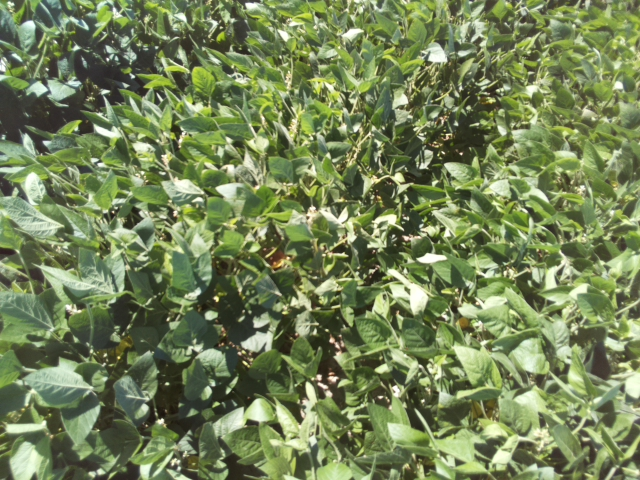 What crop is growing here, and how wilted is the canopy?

soybean, leaflets folding inward at secondary pulvinus with no turgor loss in leaflets or petioles
